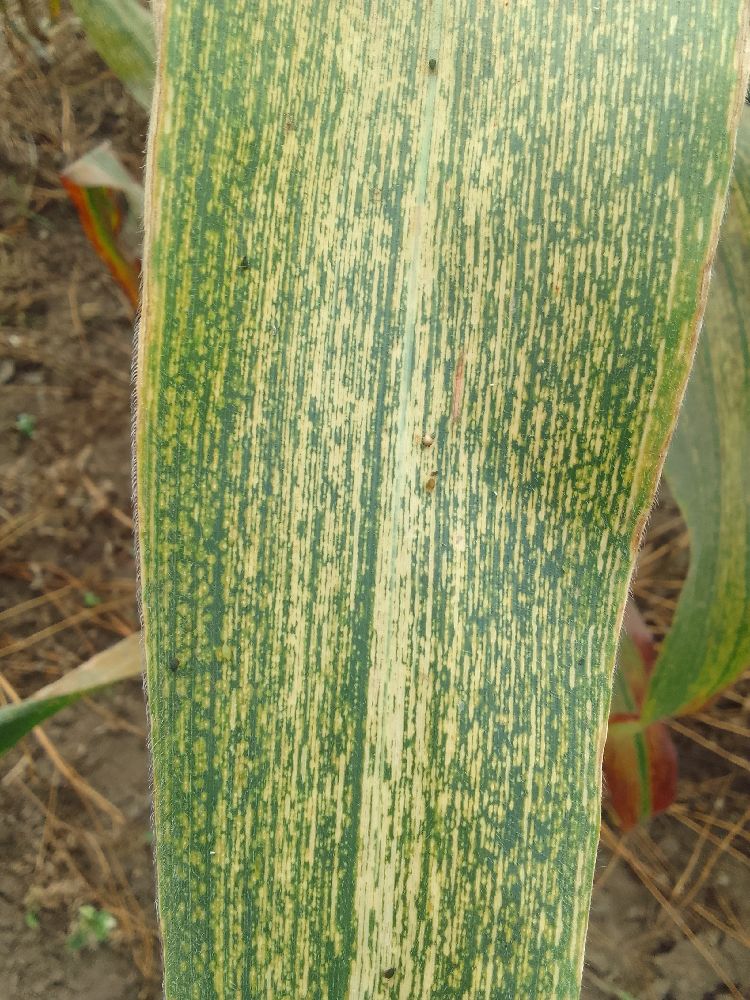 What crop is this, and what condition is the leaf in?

maize, maize streak virus
